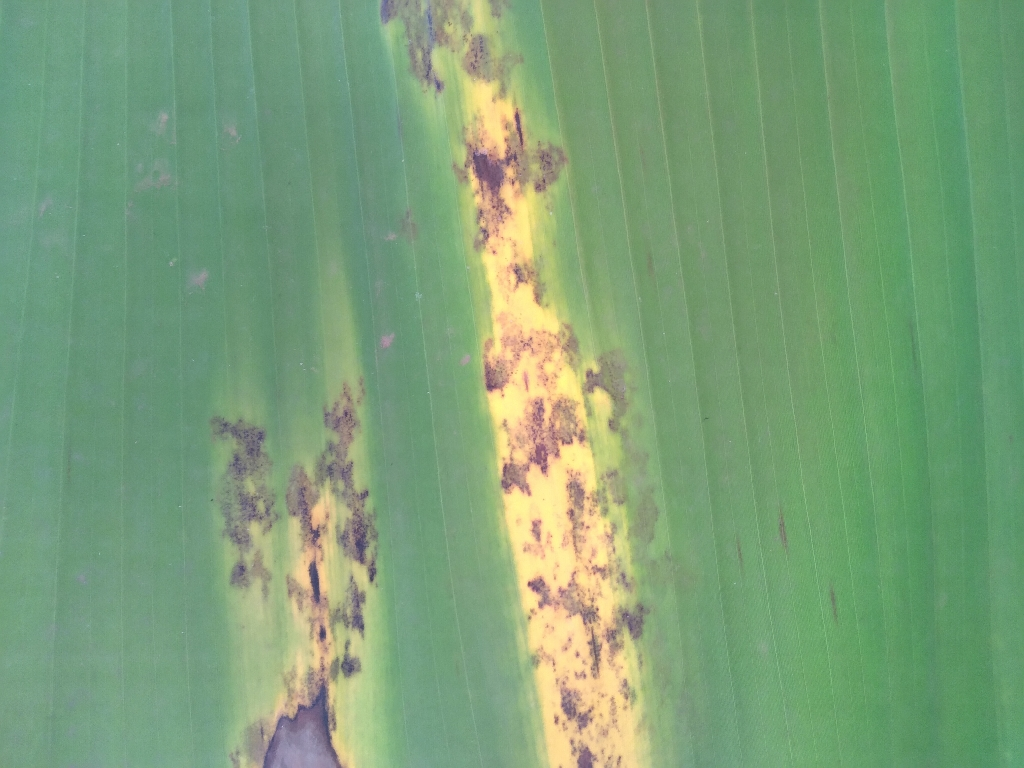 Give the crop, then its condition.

banana, black sigatoka
